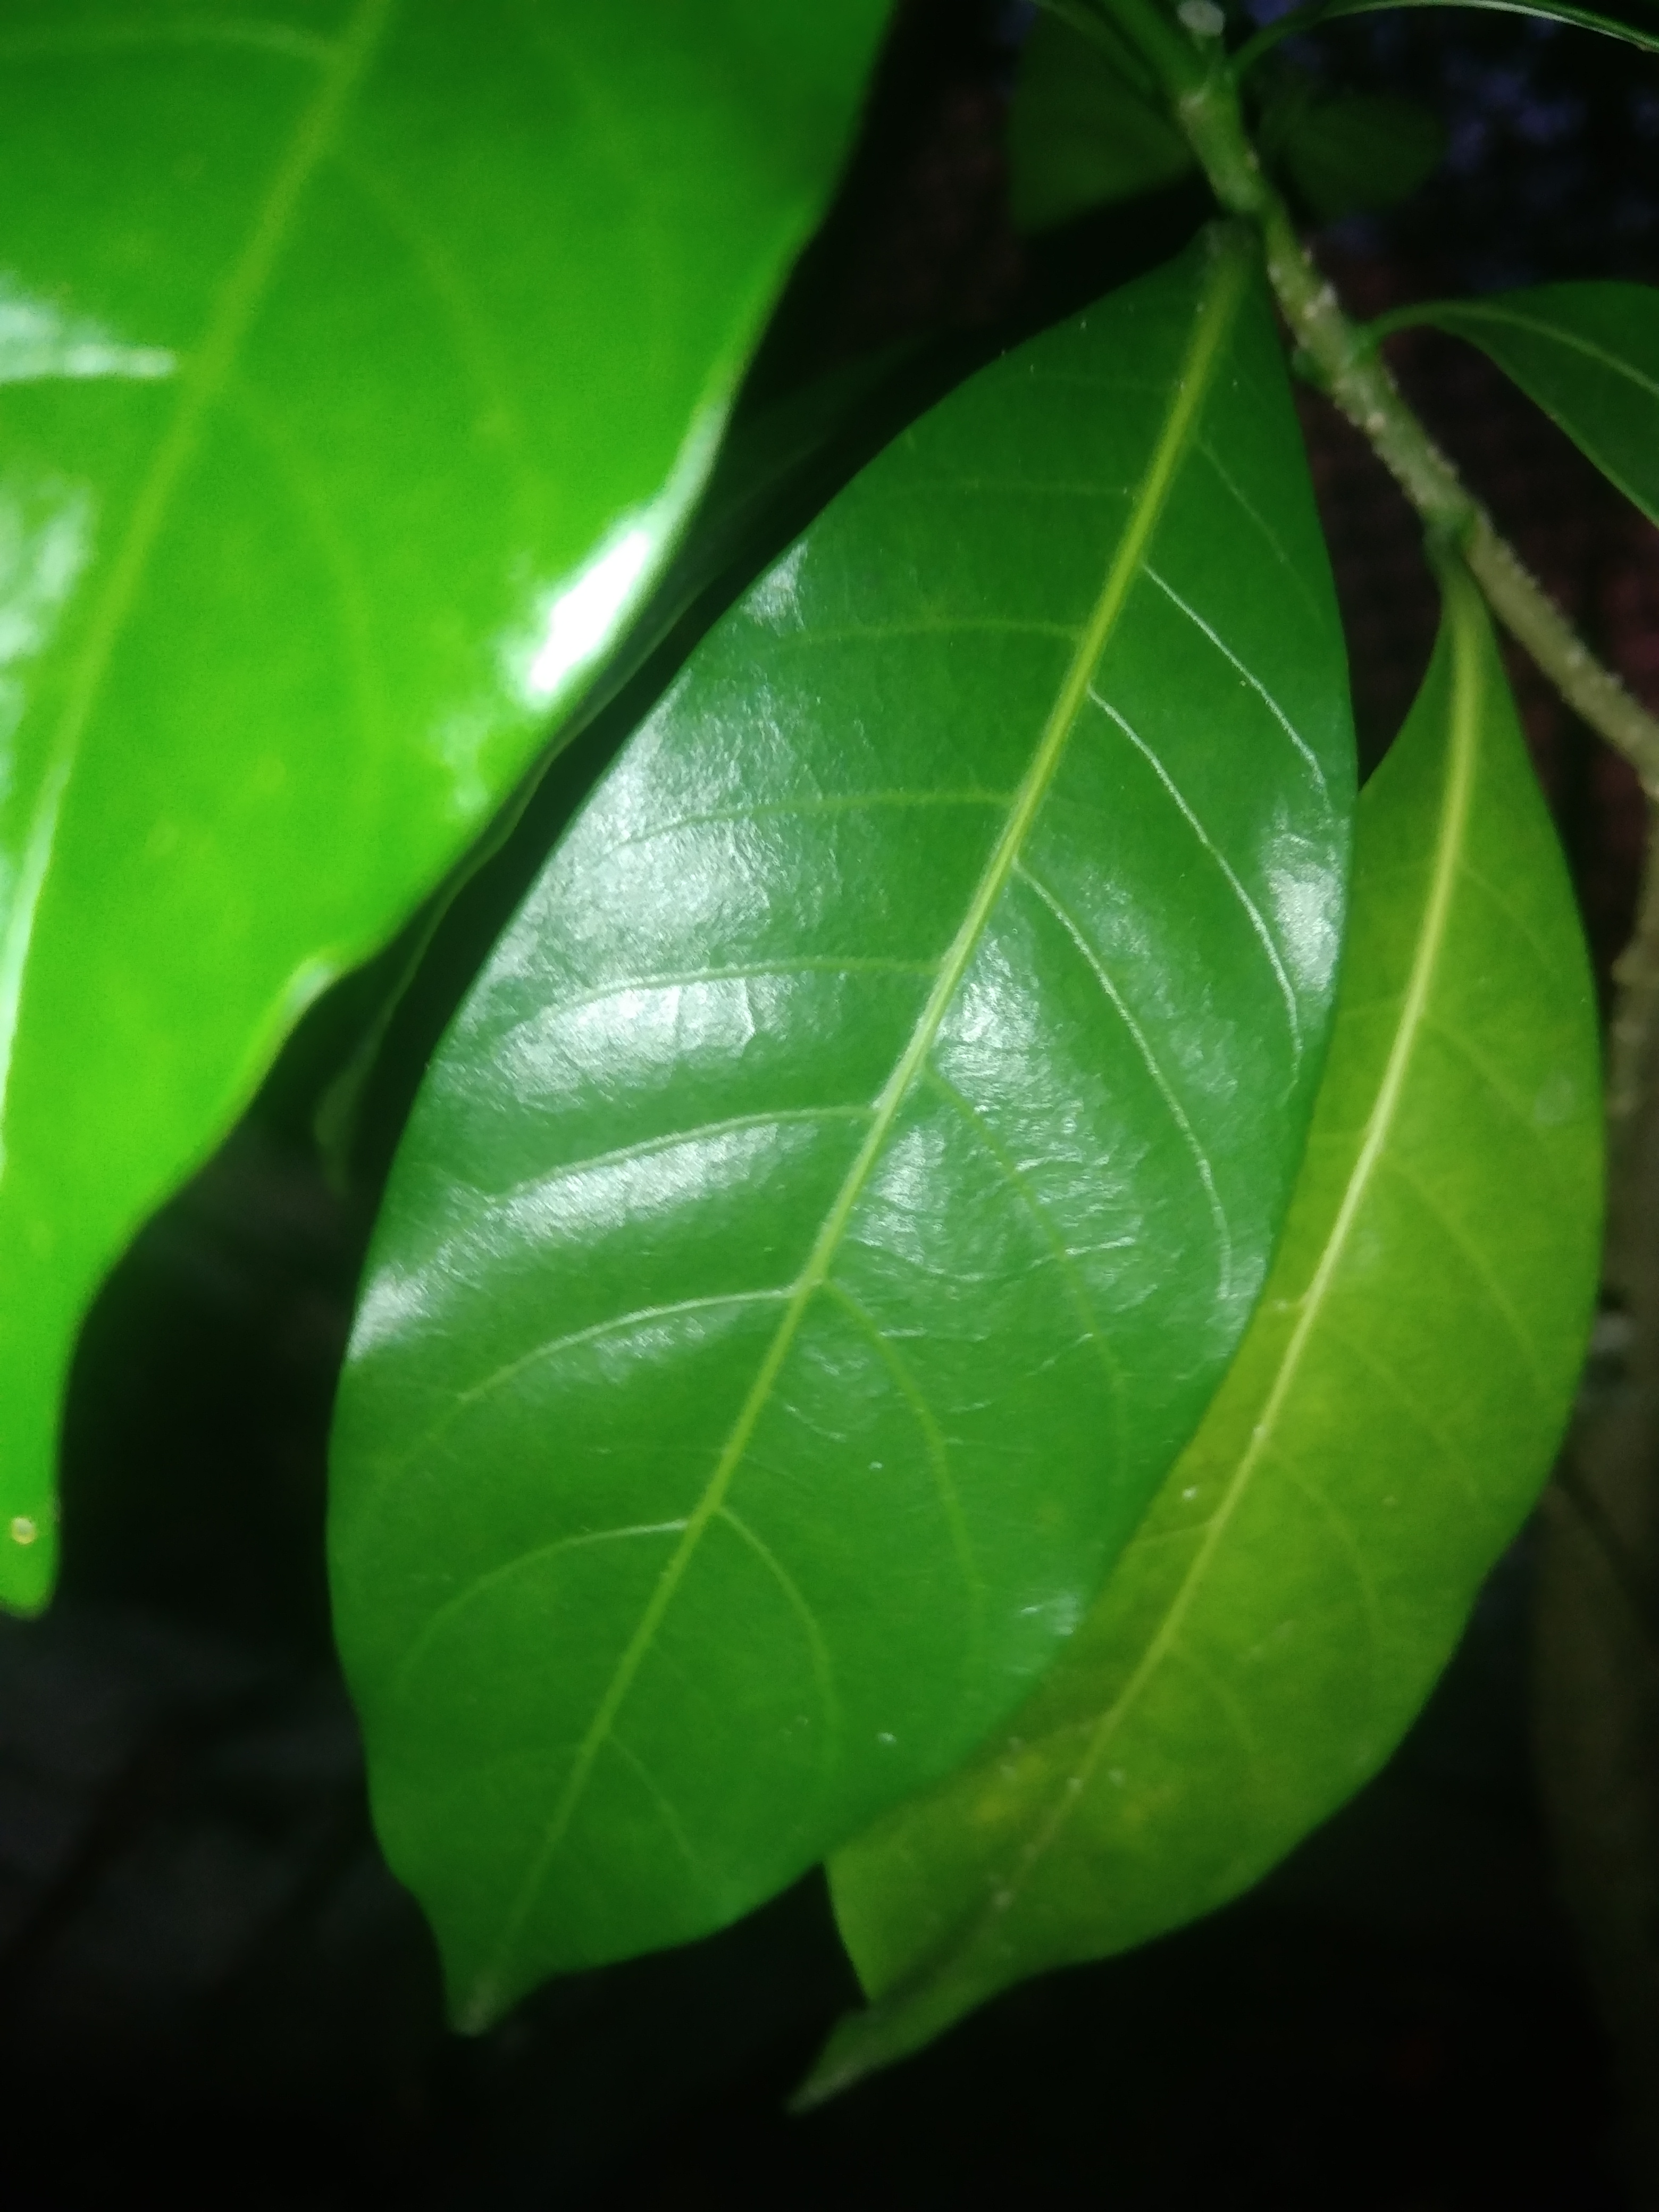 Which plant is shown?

togor
